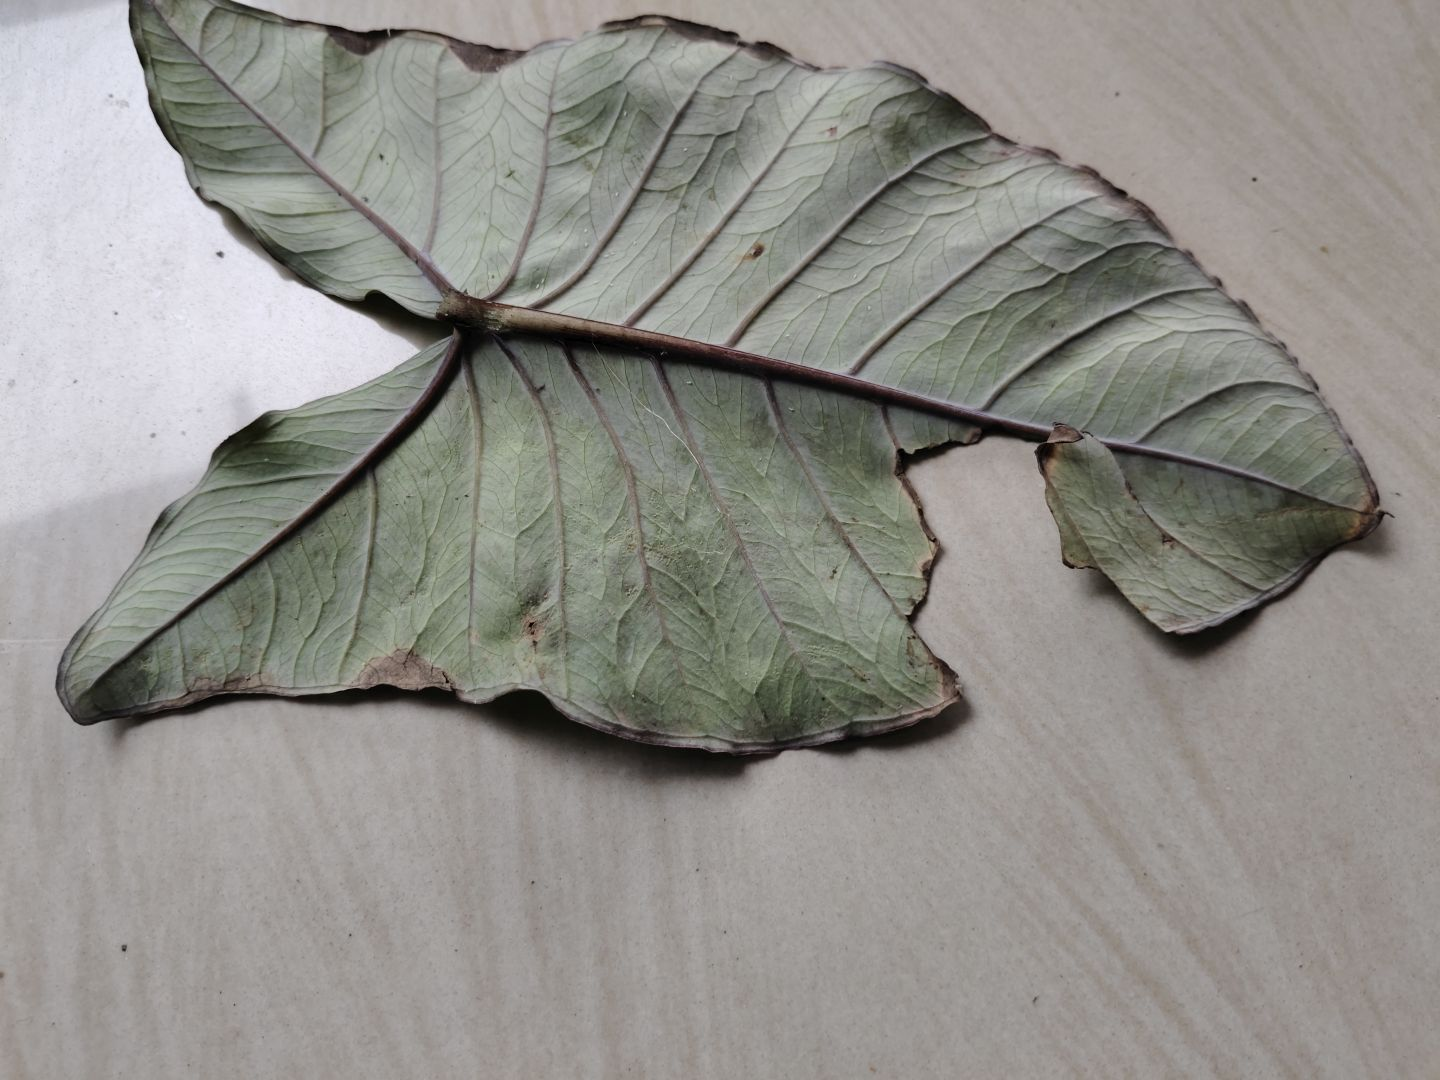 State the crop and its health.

taro, leaf blight
